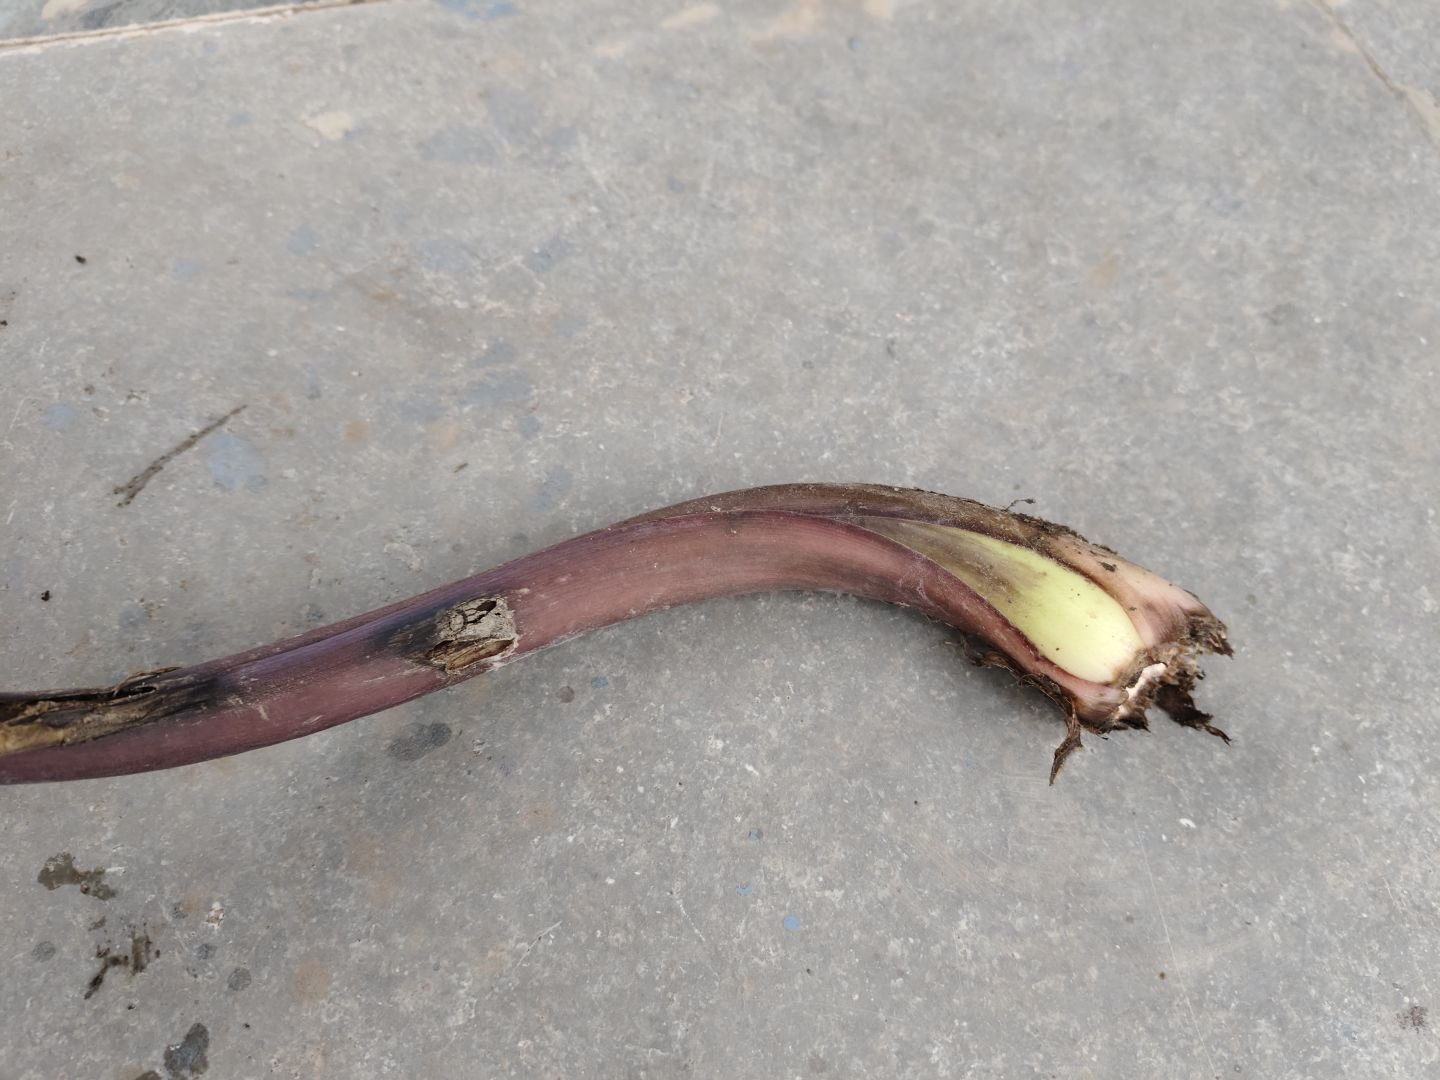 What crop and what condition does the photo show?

taro, root rot
